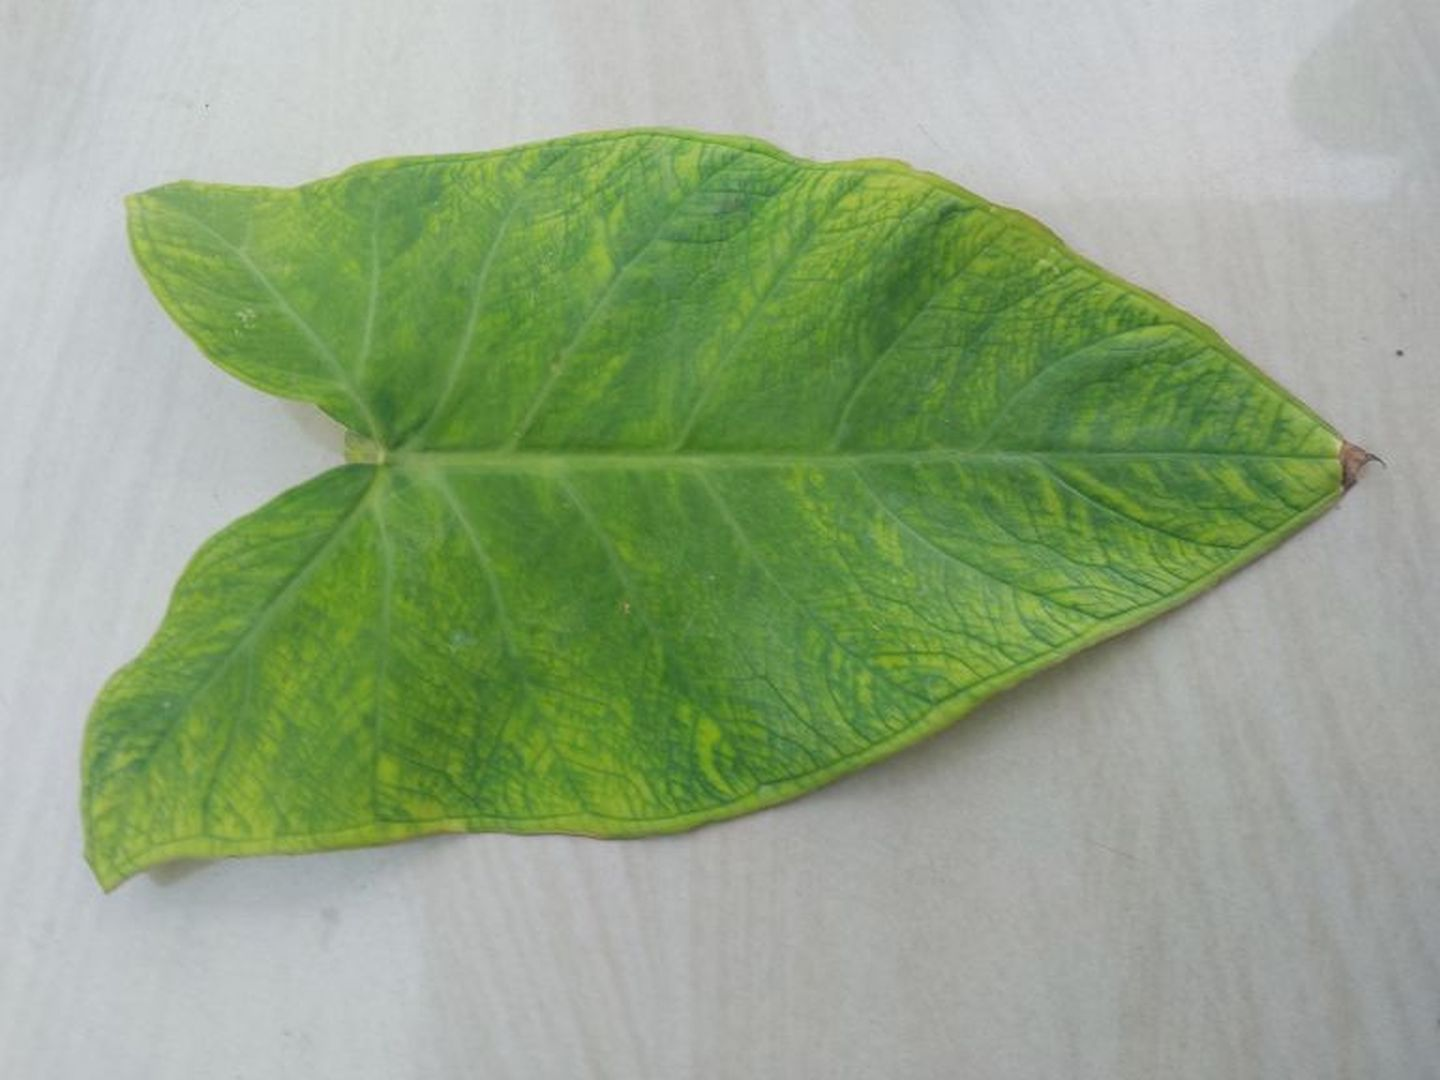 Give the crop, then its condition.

taro, mosaic
